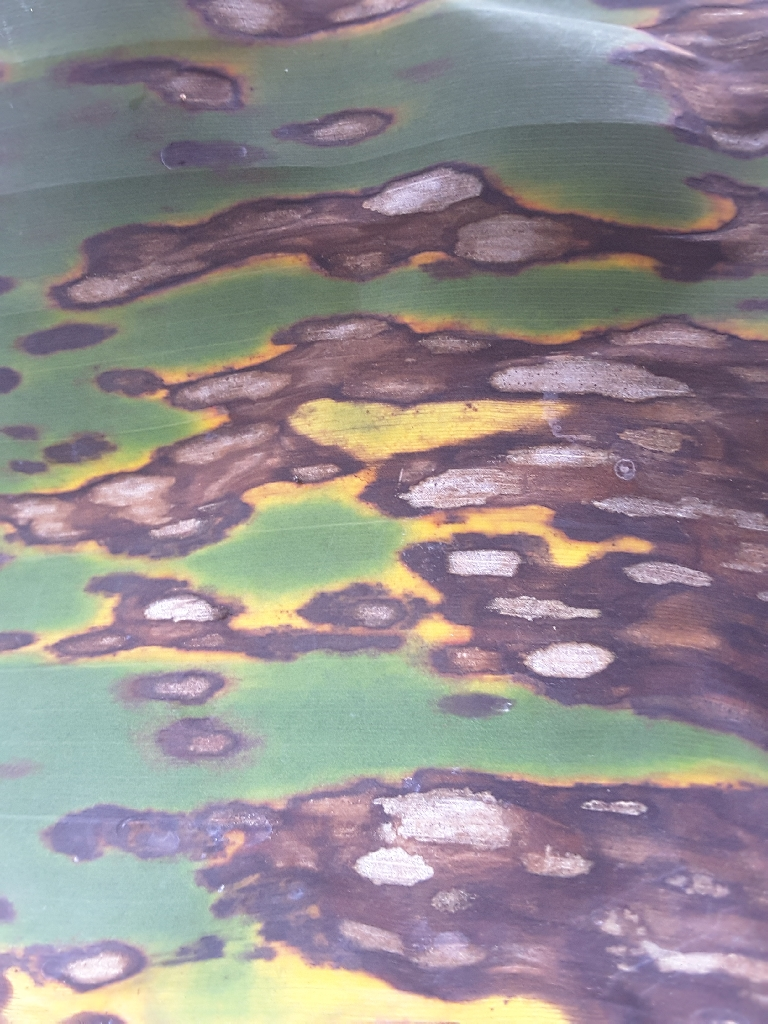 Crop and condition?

banana, black sigatoka
